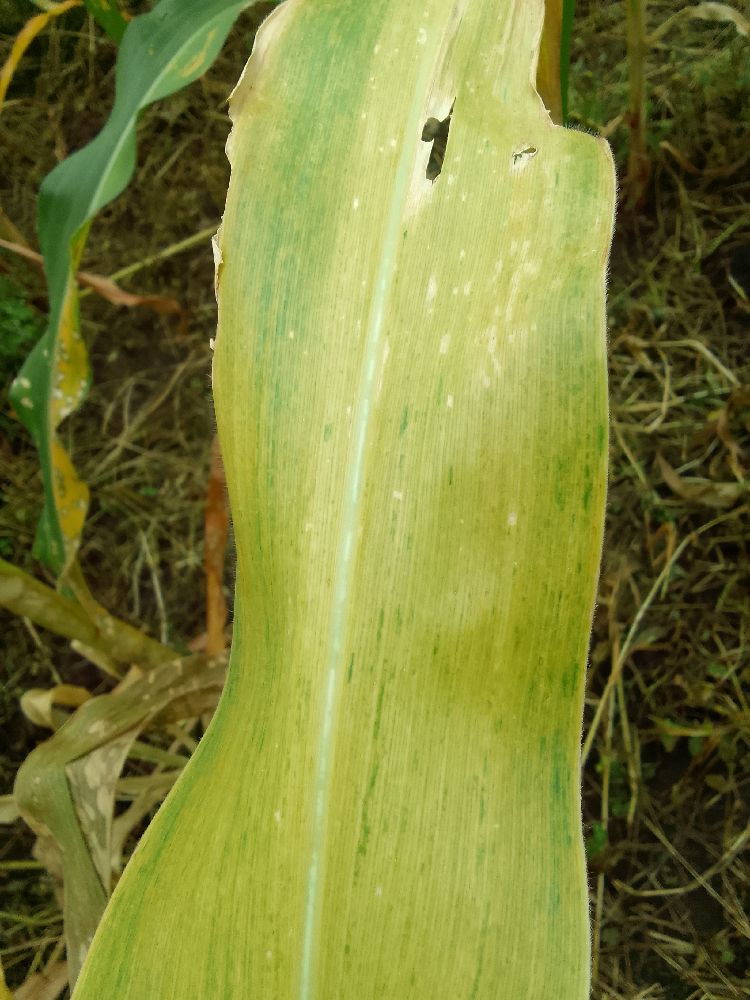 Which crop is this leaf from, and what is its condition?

maize, maize streak virus
